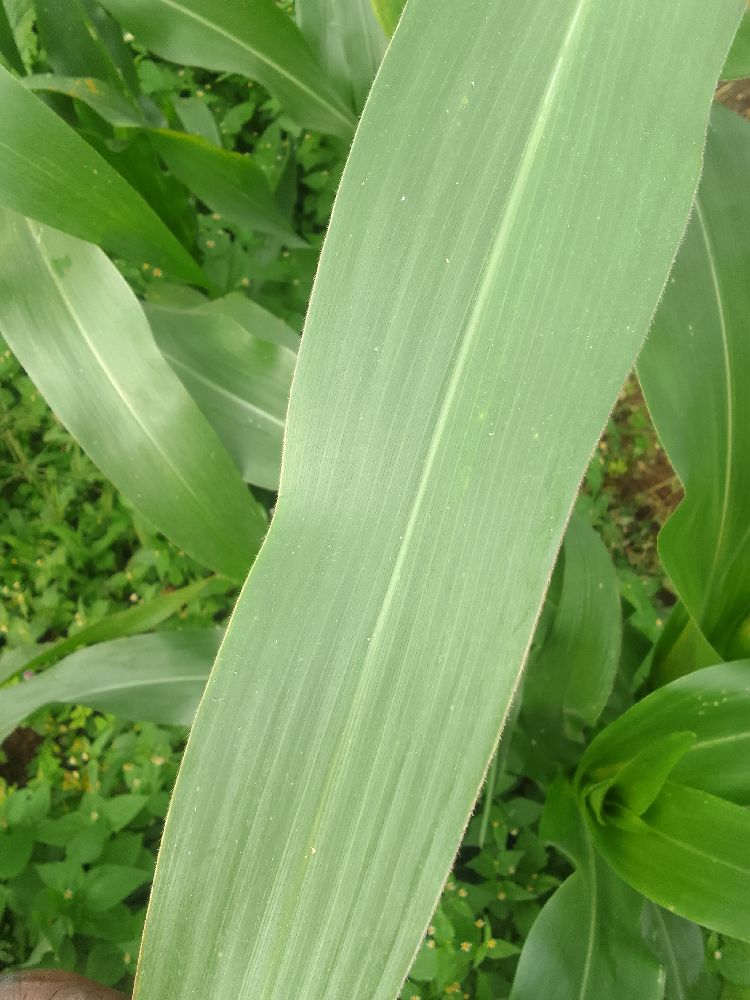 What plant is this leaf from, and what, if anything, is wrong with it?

maize, healthy
